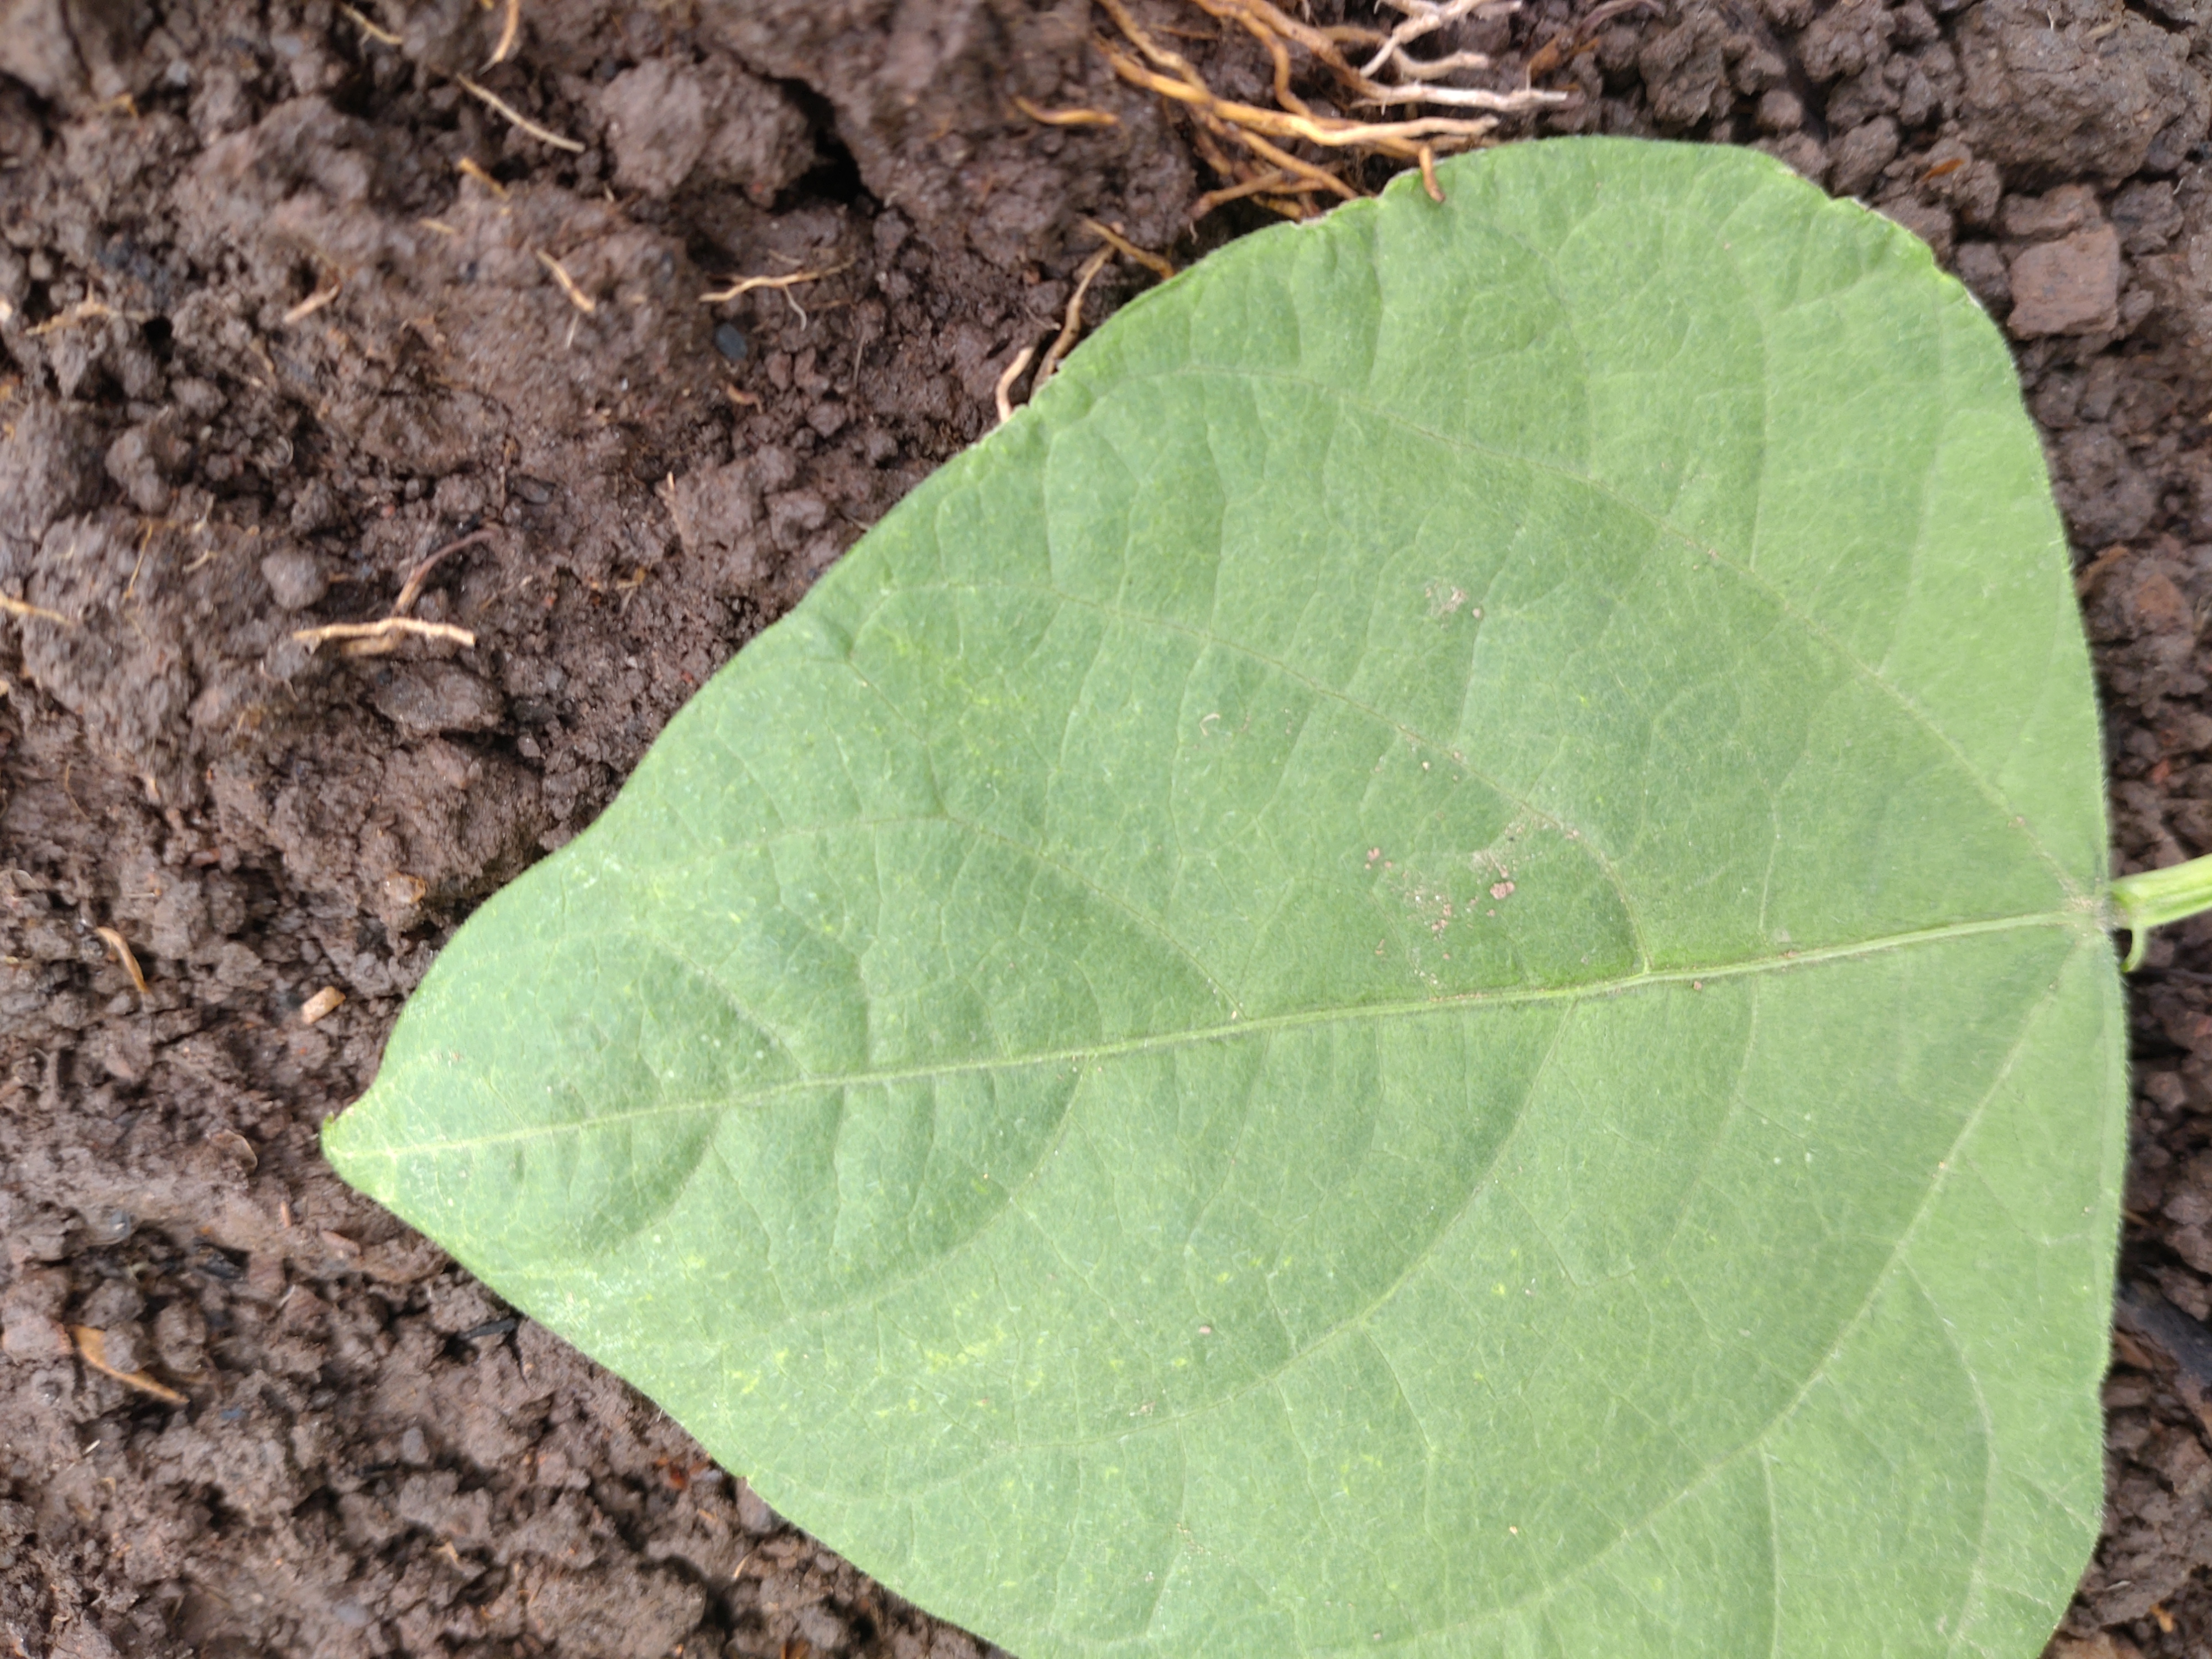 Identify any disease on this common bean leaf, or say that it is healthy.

healthy
